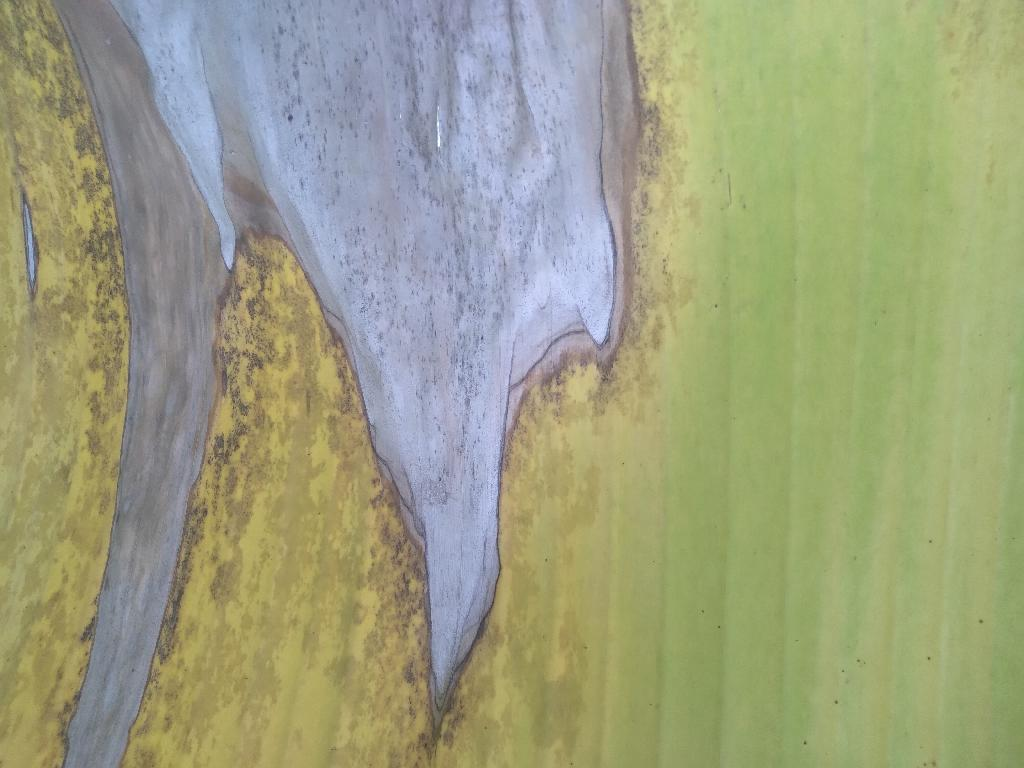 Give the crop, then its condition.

banana, black sigatoka
